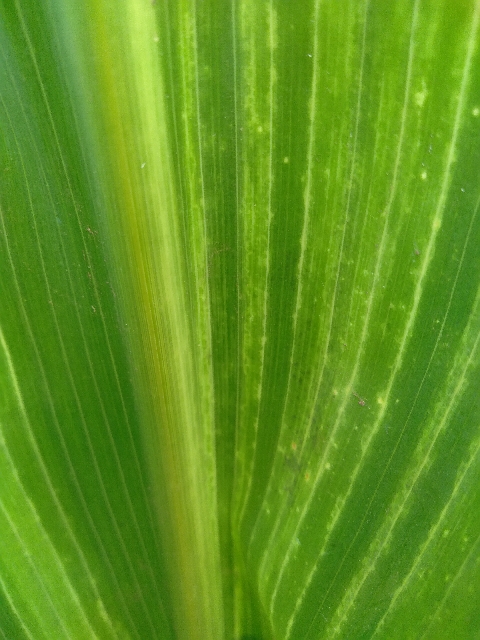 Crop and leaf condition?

maize, maize lethal necrosis
